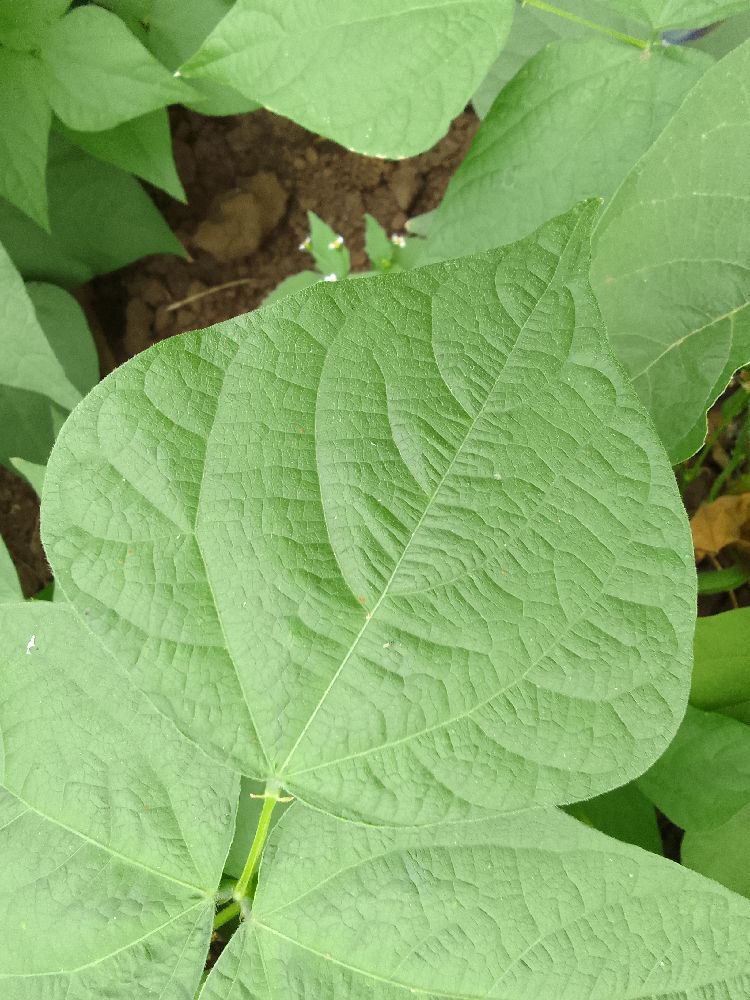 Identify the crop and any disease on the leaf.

common bean, healthy
